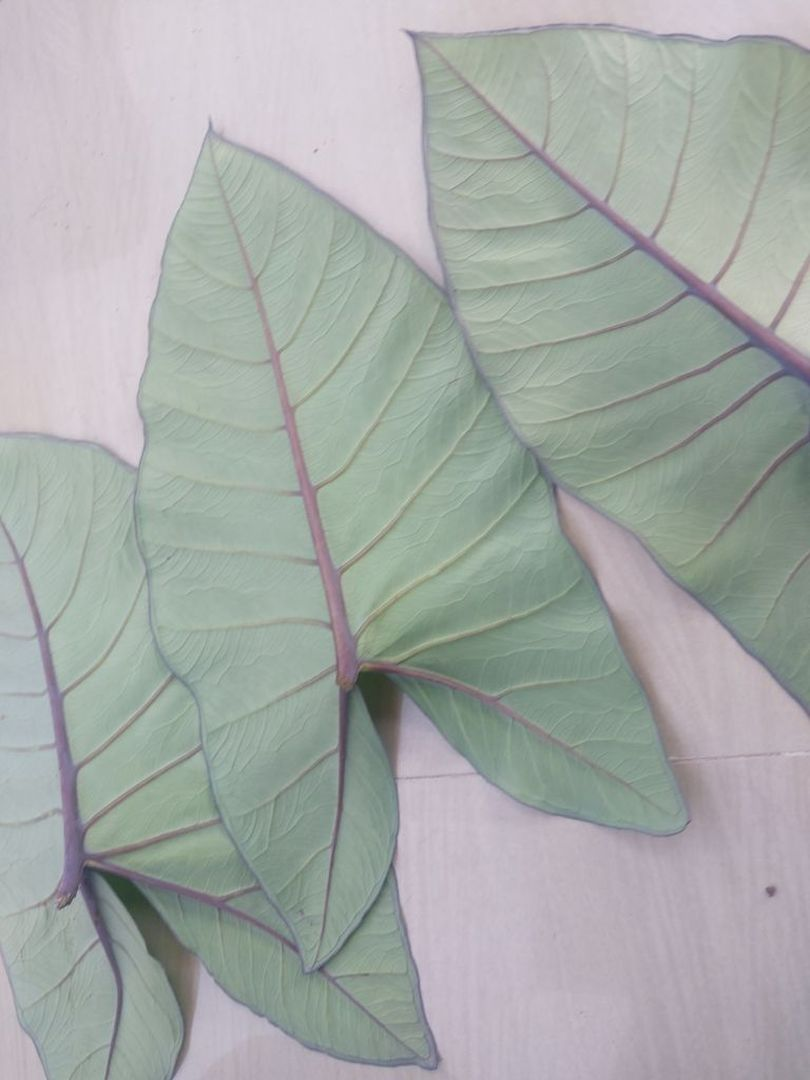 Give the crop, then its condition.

taro, healthy
